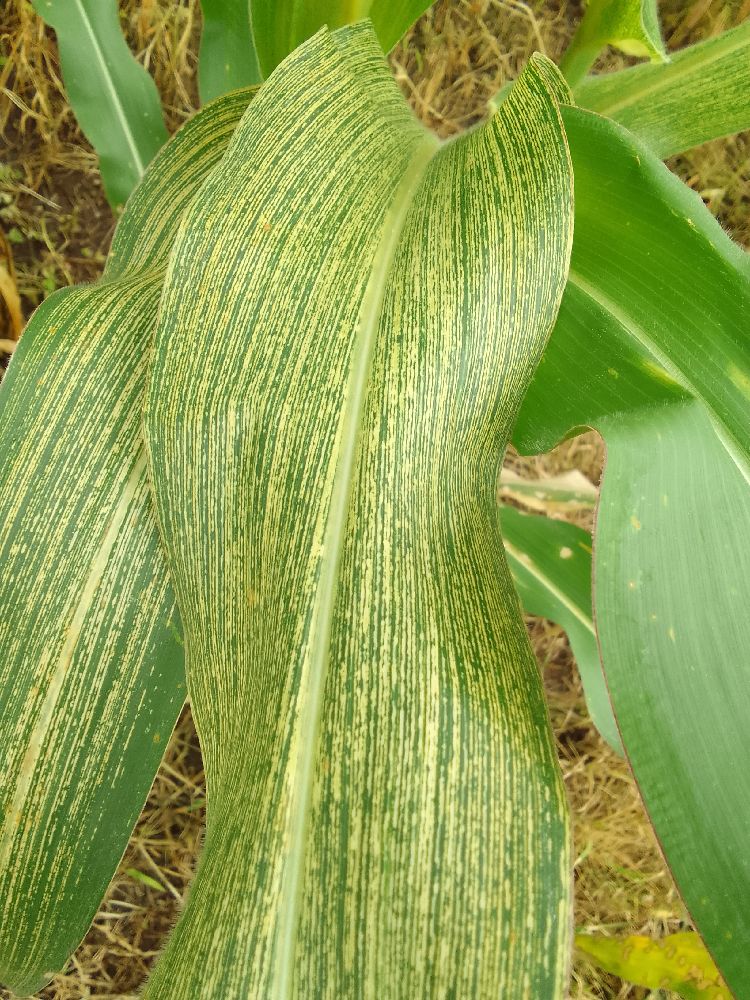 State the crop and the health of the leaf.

maize, maize streak virus
